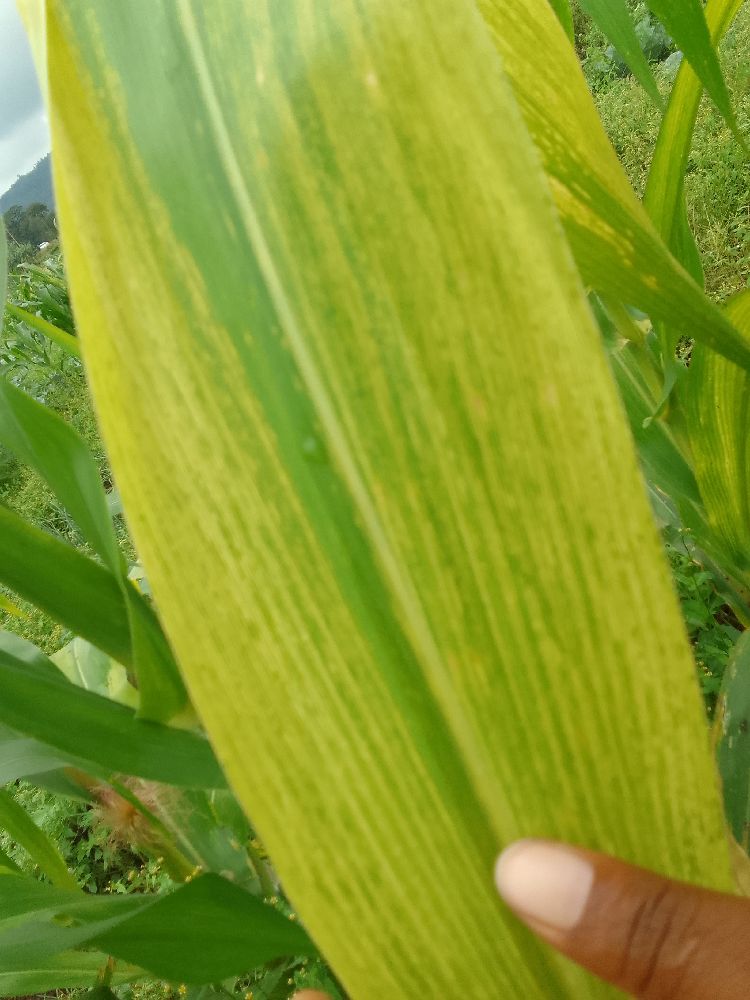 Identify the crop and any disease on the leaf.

maize, maize lethal necrosis
